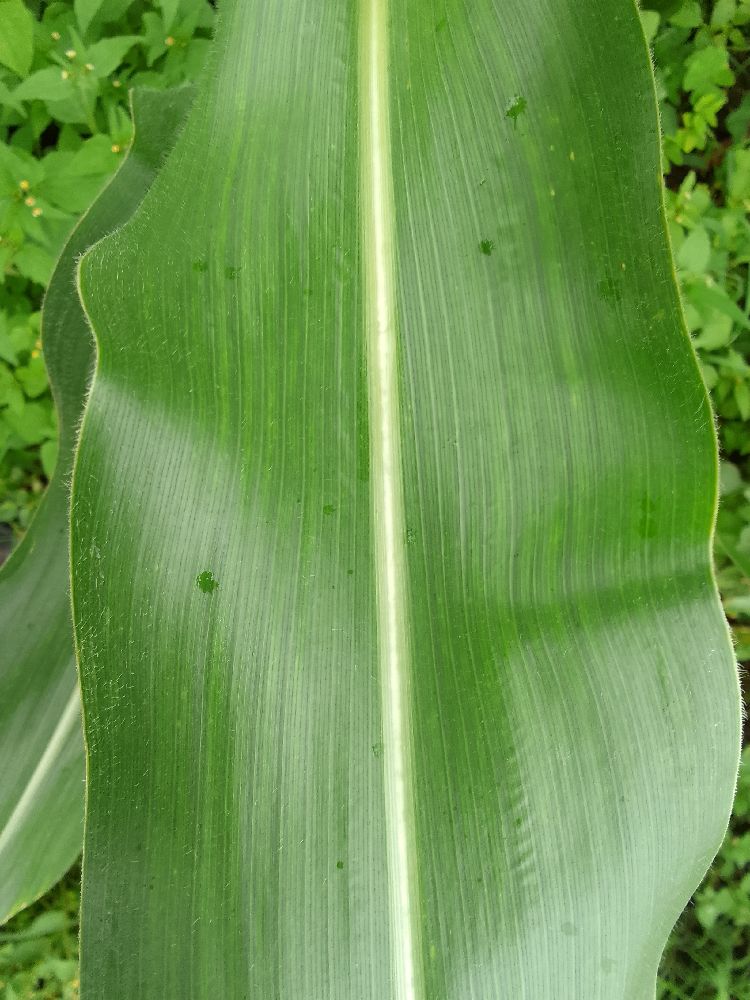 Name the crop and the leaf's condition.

maize, healthy
